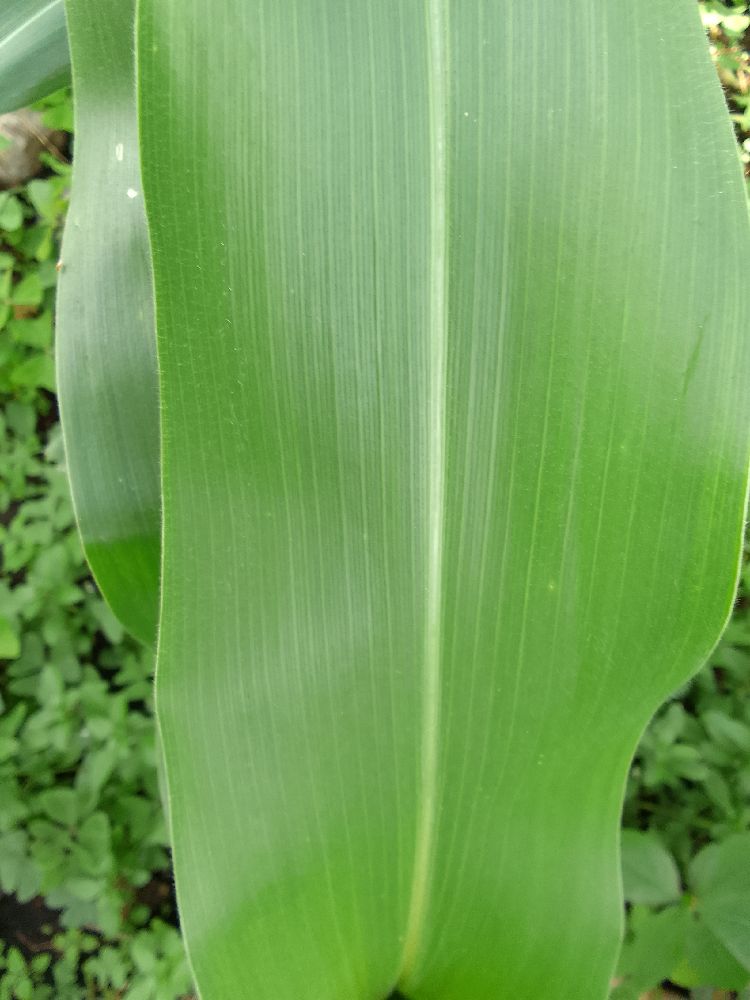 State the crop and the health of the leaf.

maize, healthy
